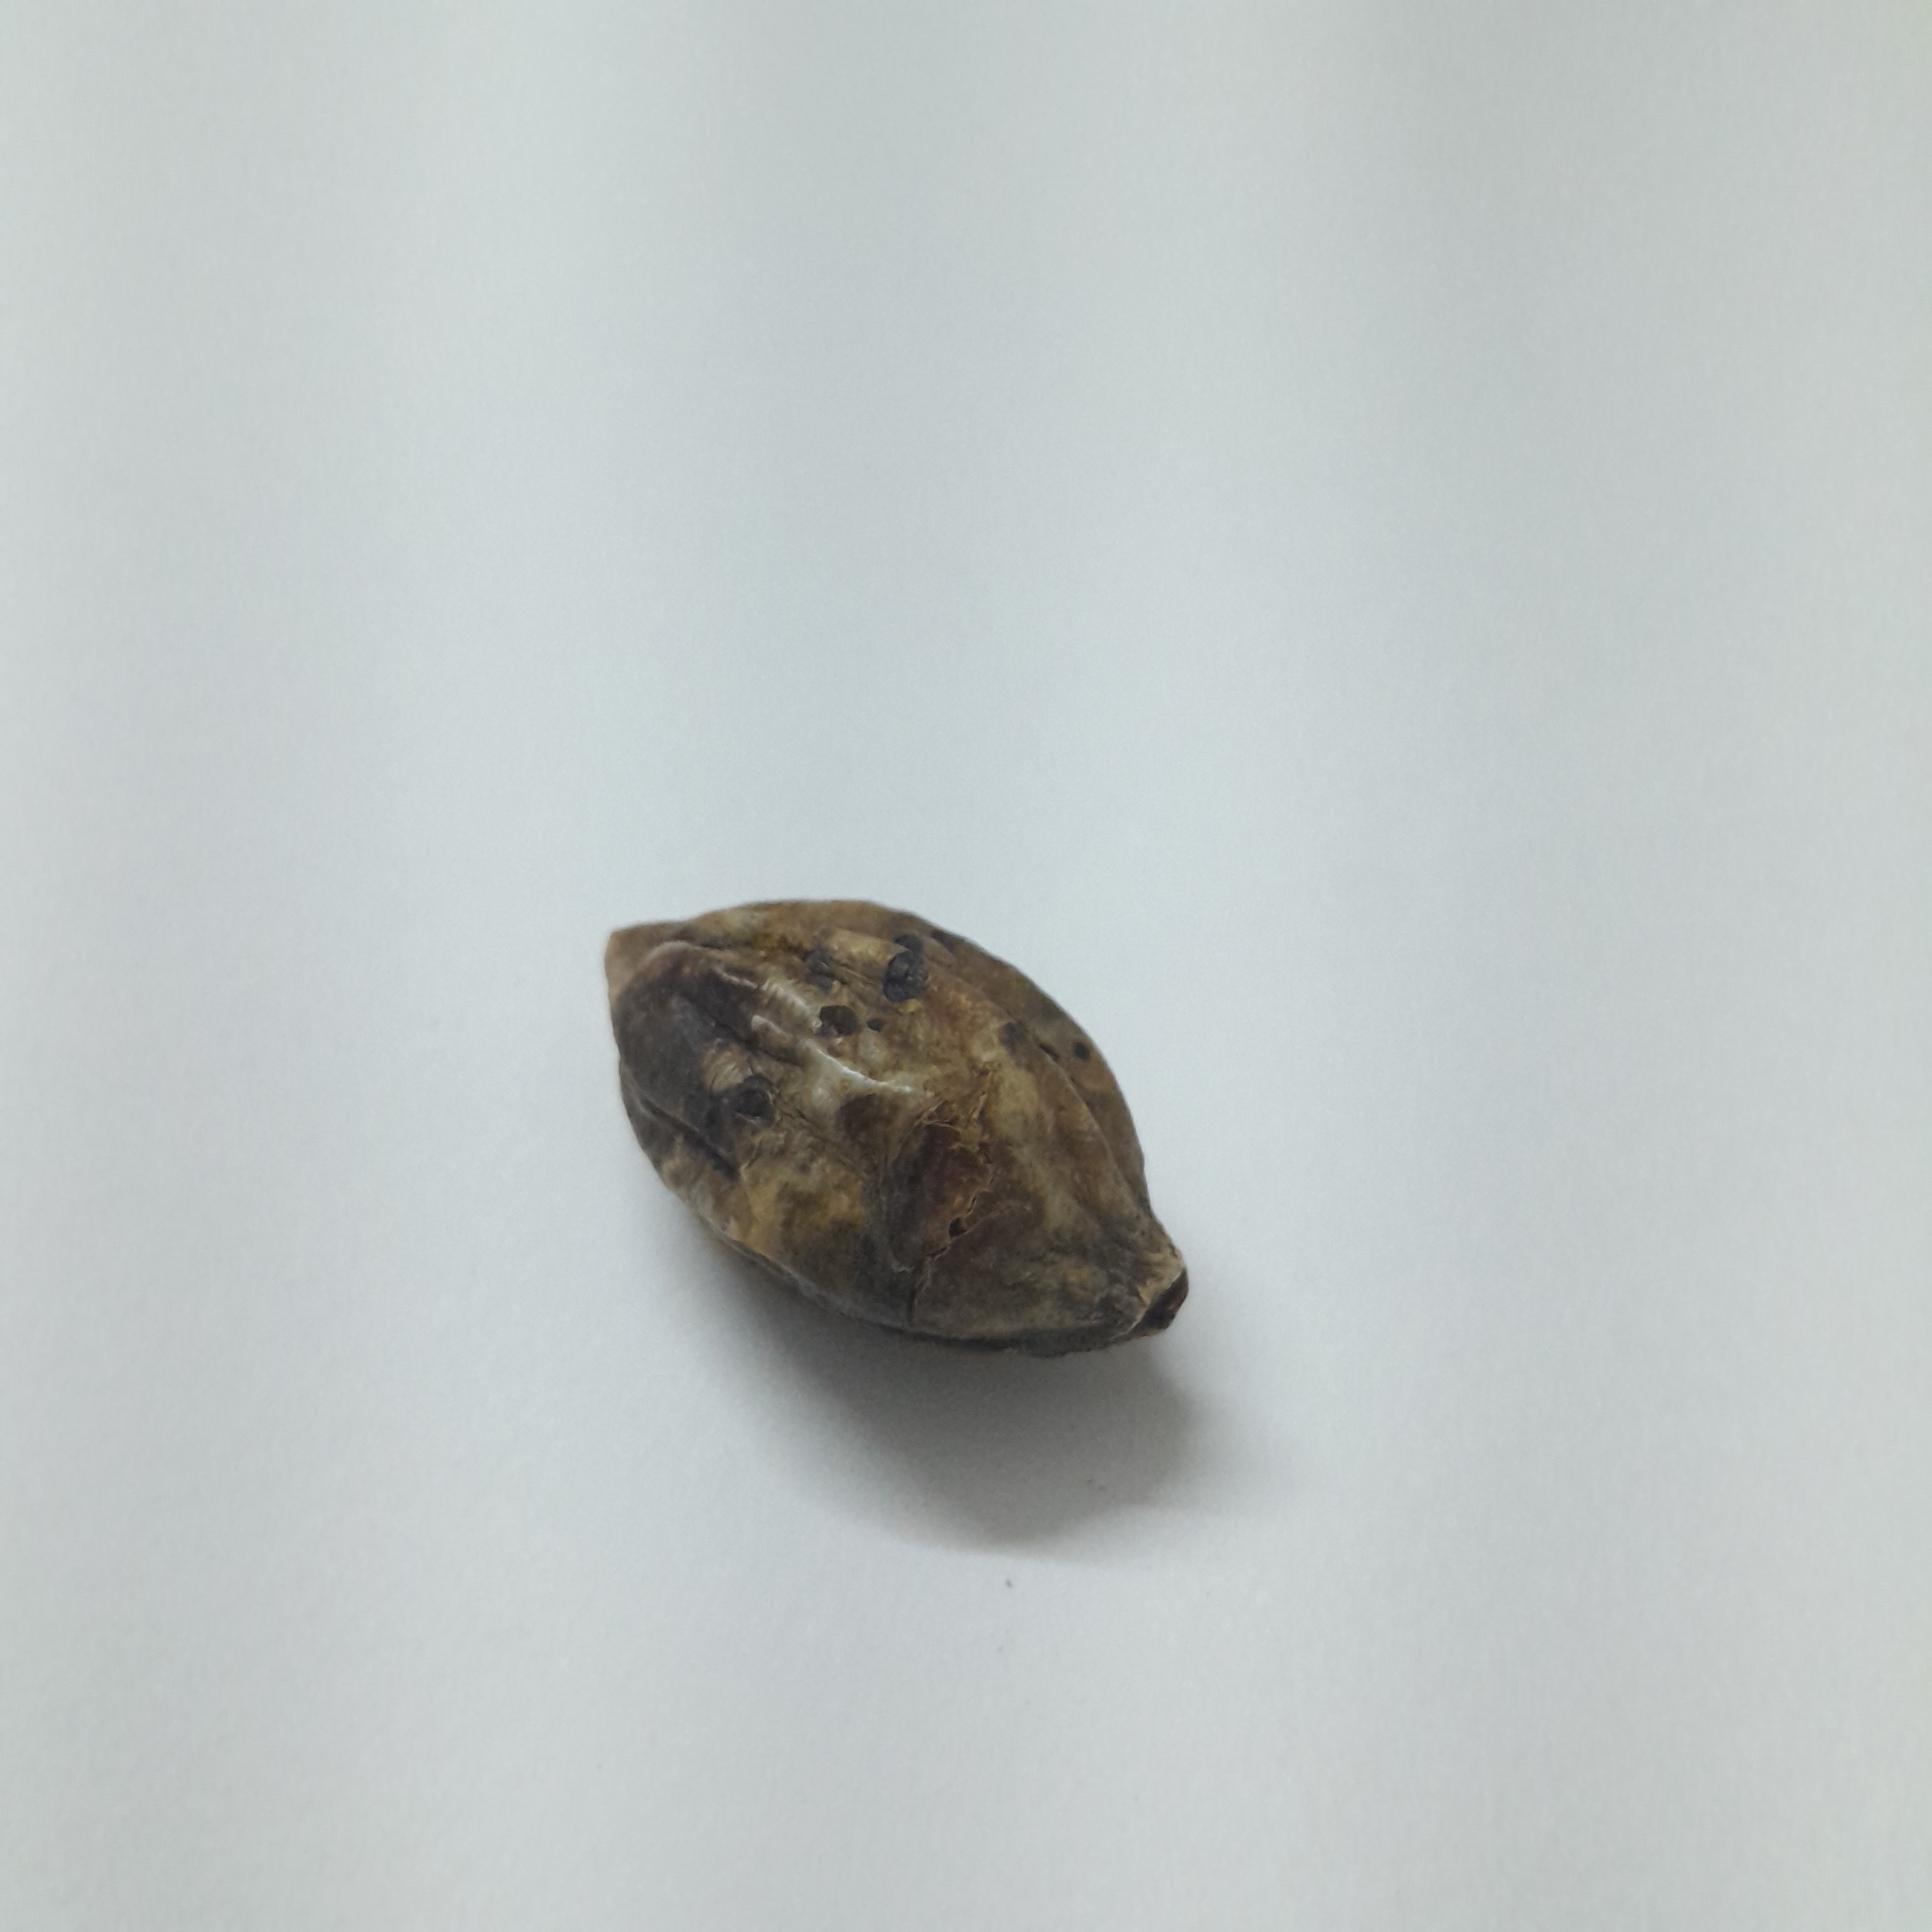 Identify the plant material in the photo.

hirdaa
